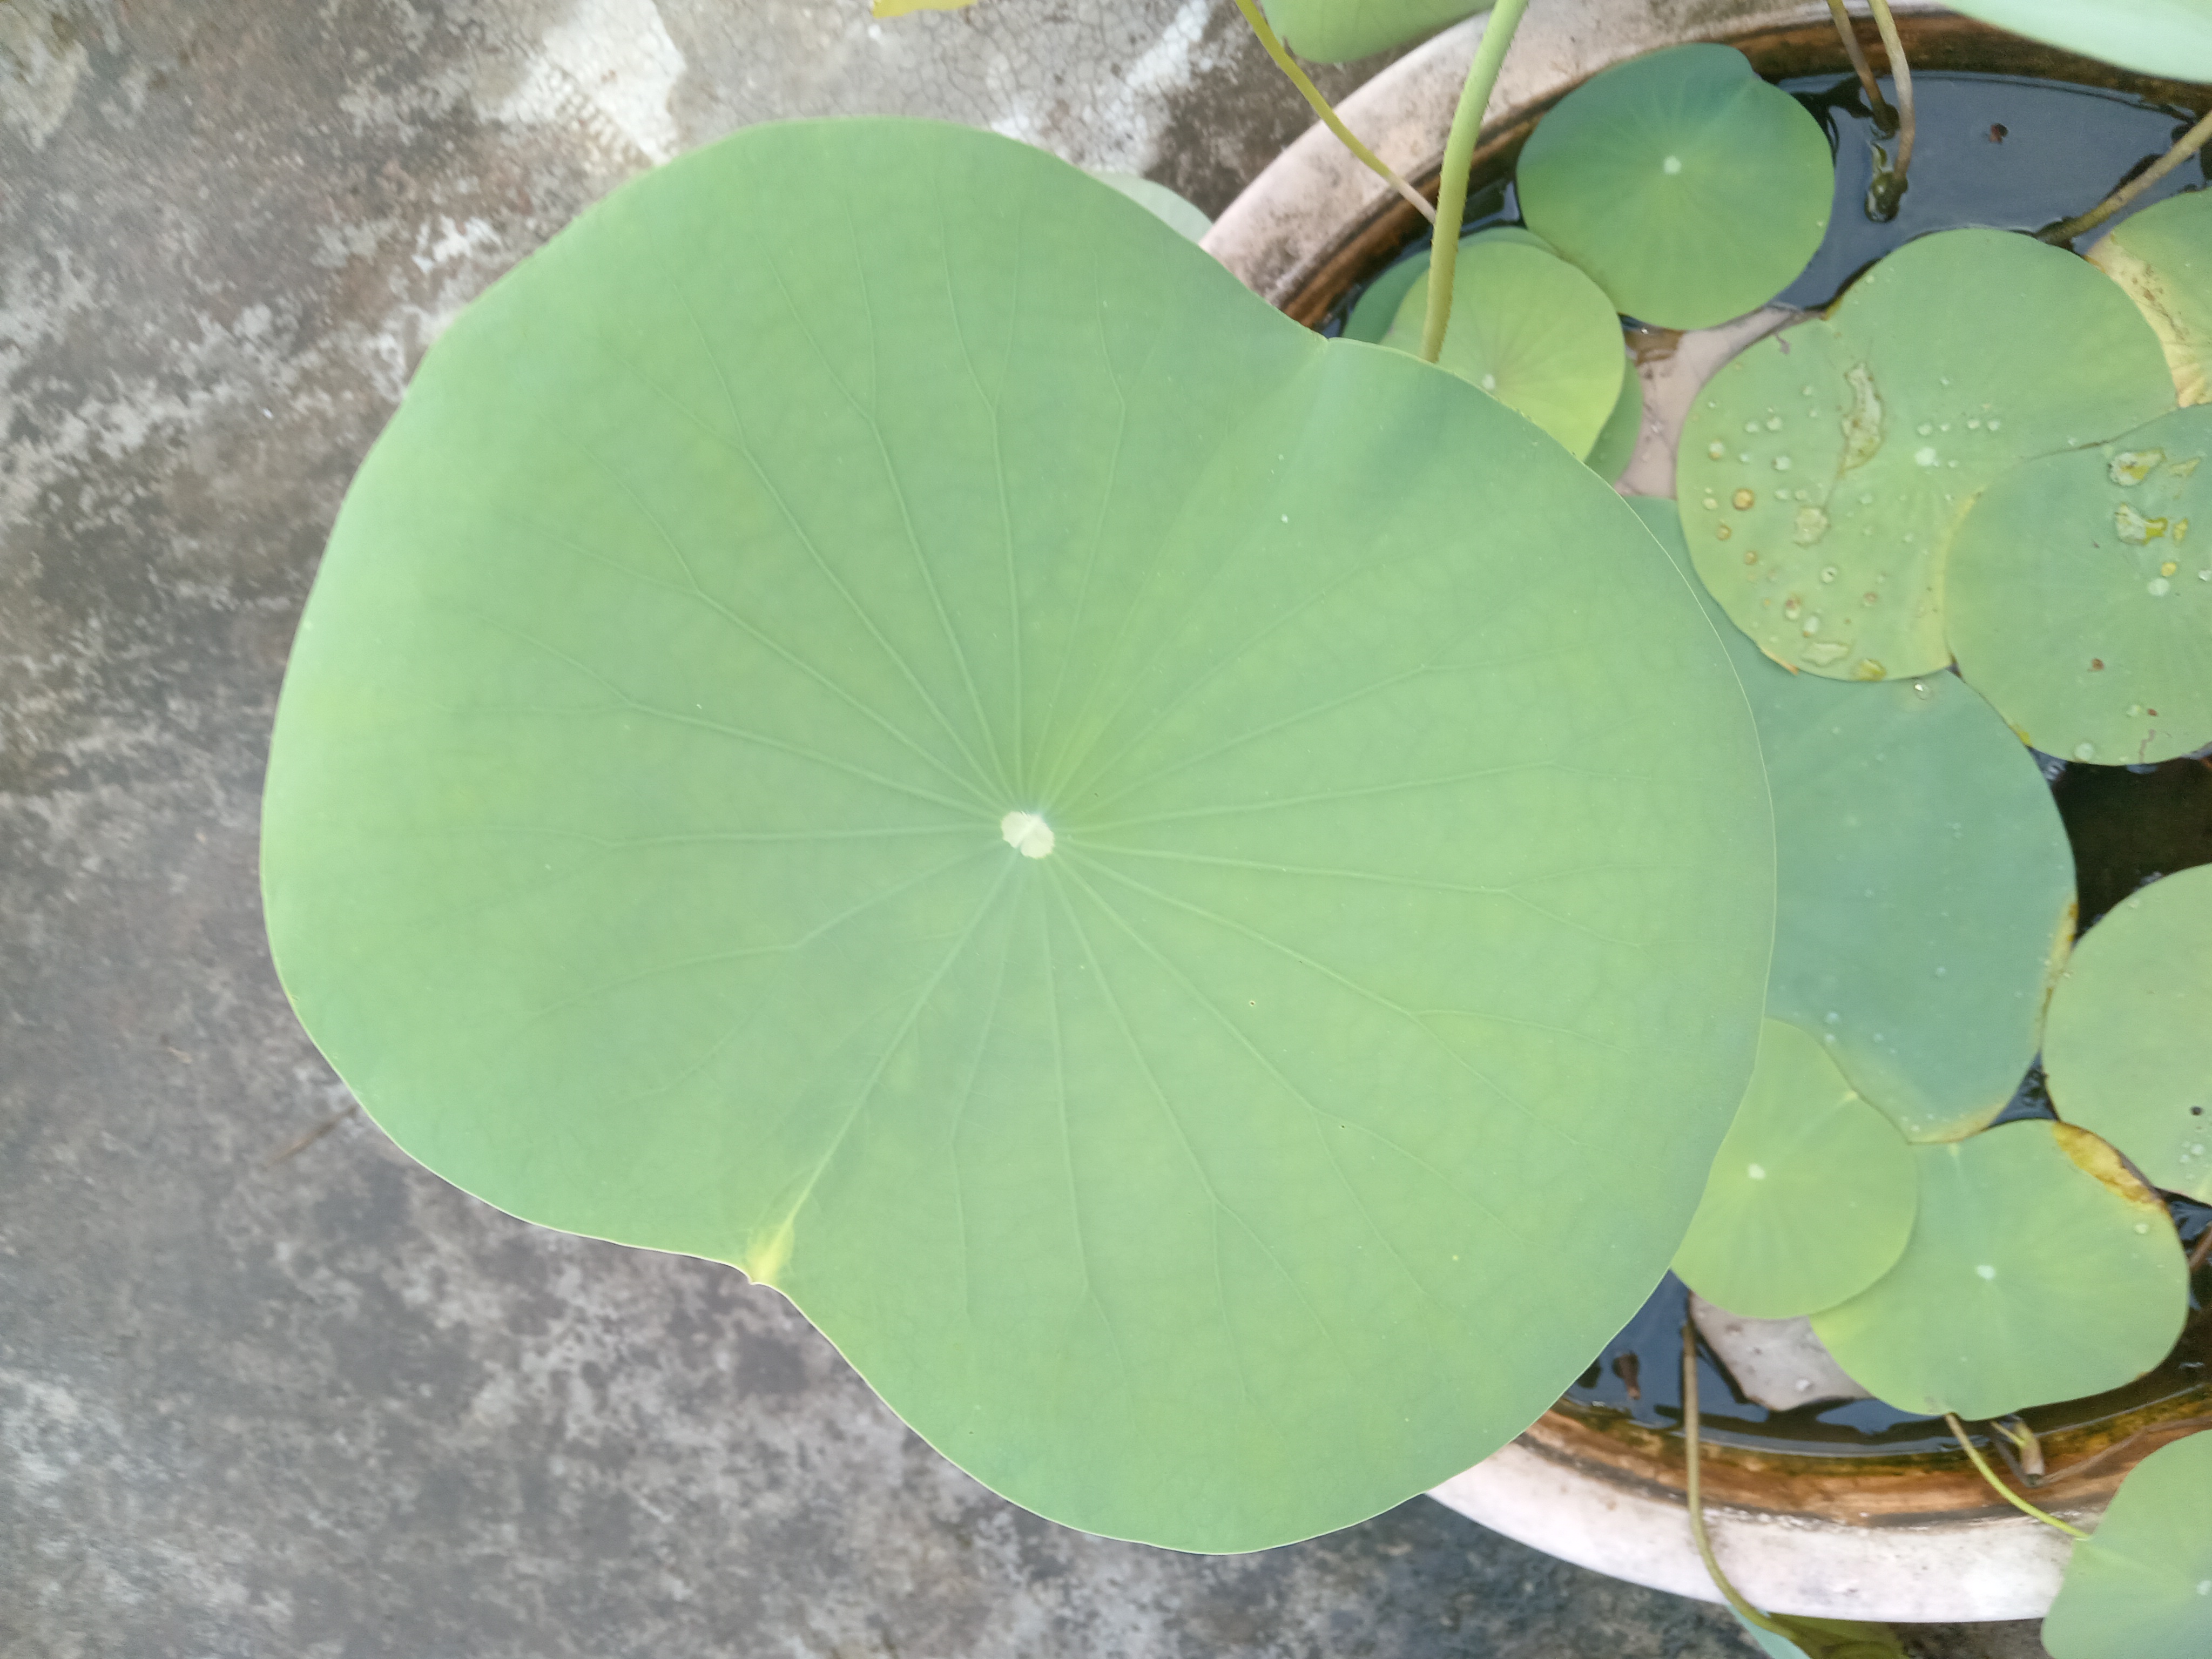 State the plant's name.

lotus
